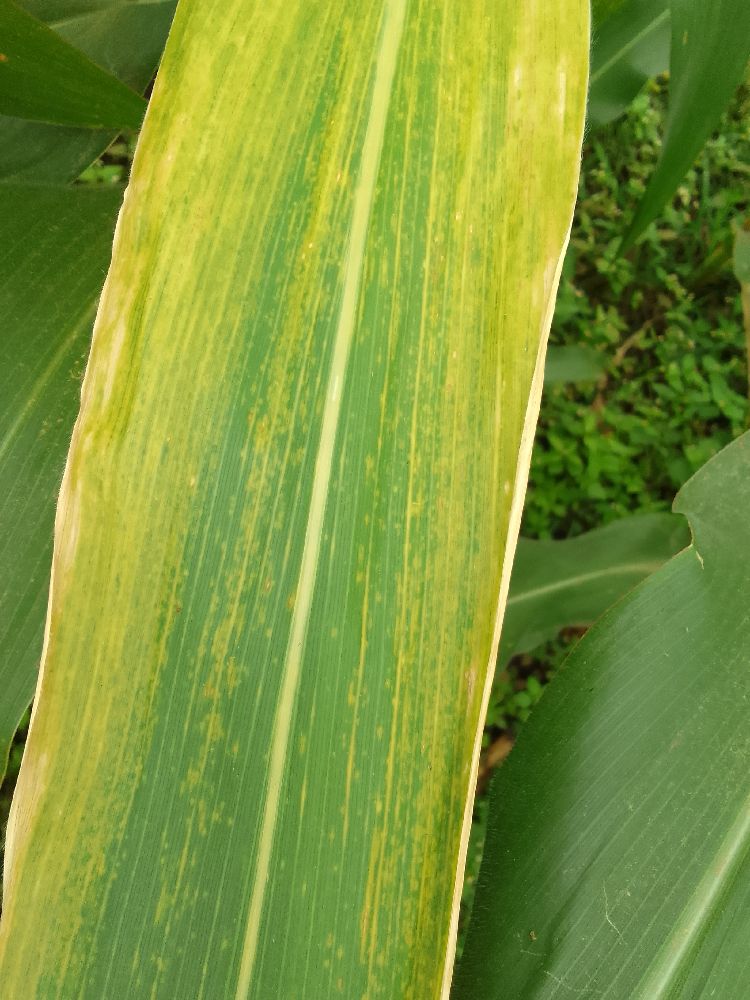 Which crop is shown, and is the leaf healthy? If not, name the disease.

maize, maize lethal necrosis
